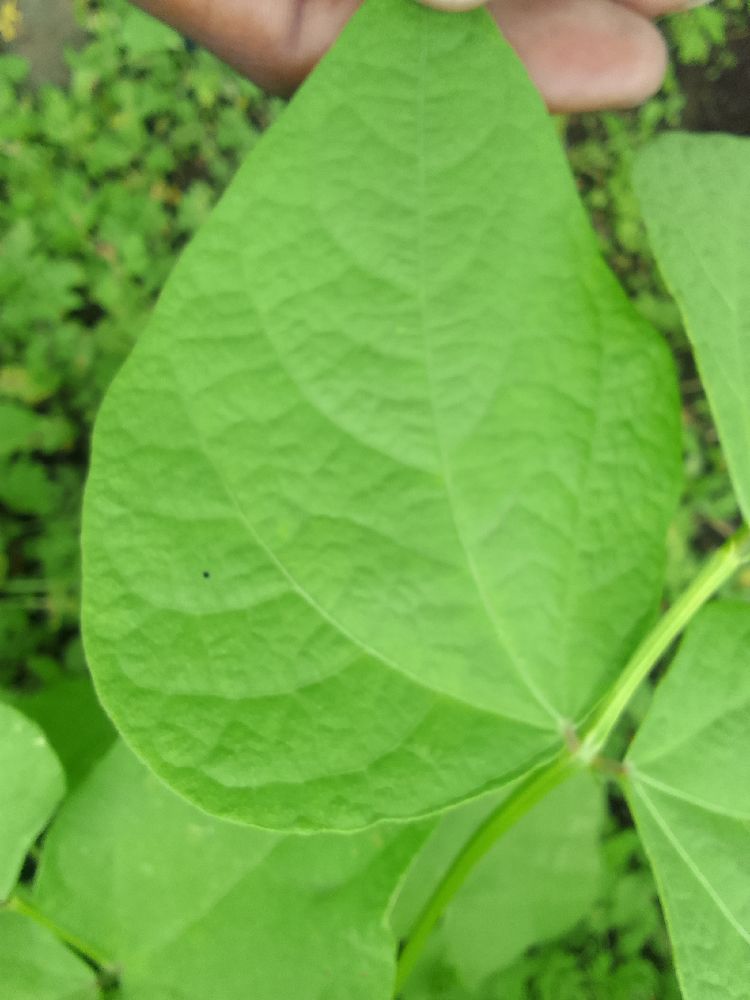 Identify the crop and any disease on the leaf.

common bean, healthy
